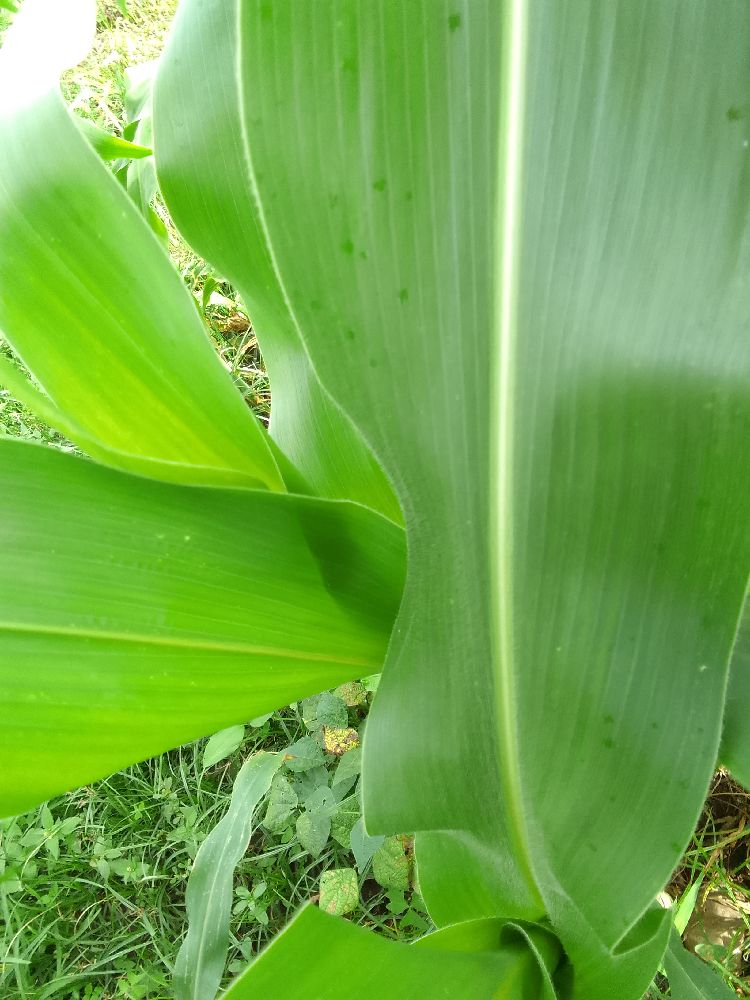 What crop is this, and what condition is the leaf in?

maize, healthy
